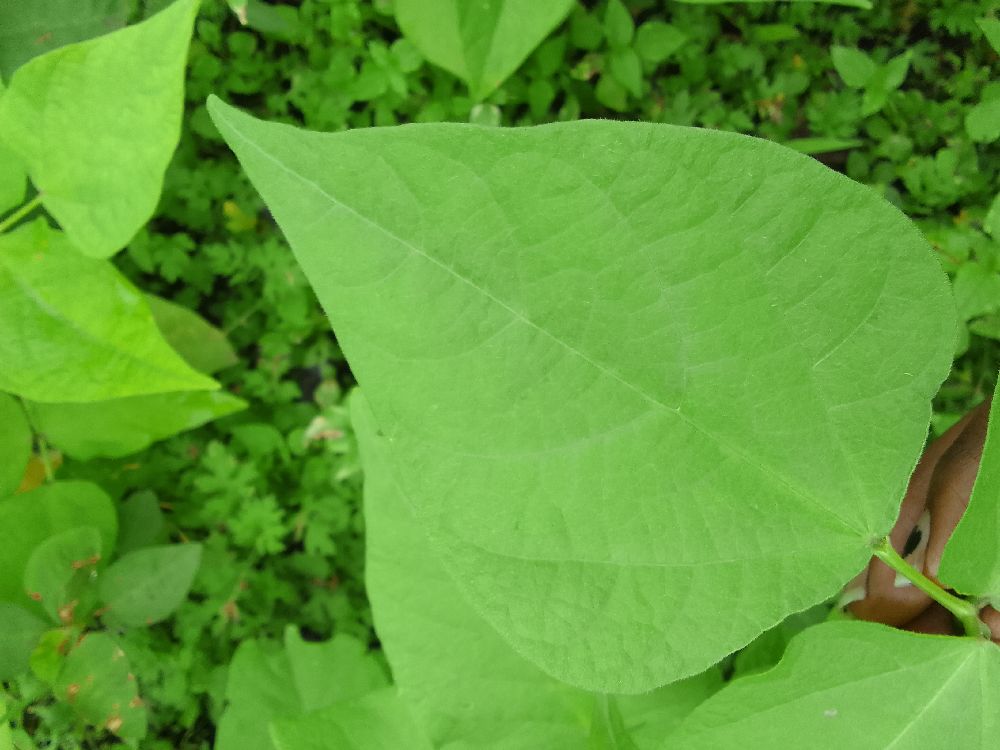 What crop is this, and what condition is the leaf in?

common bean, healthy
